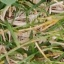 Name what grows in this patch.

grass
